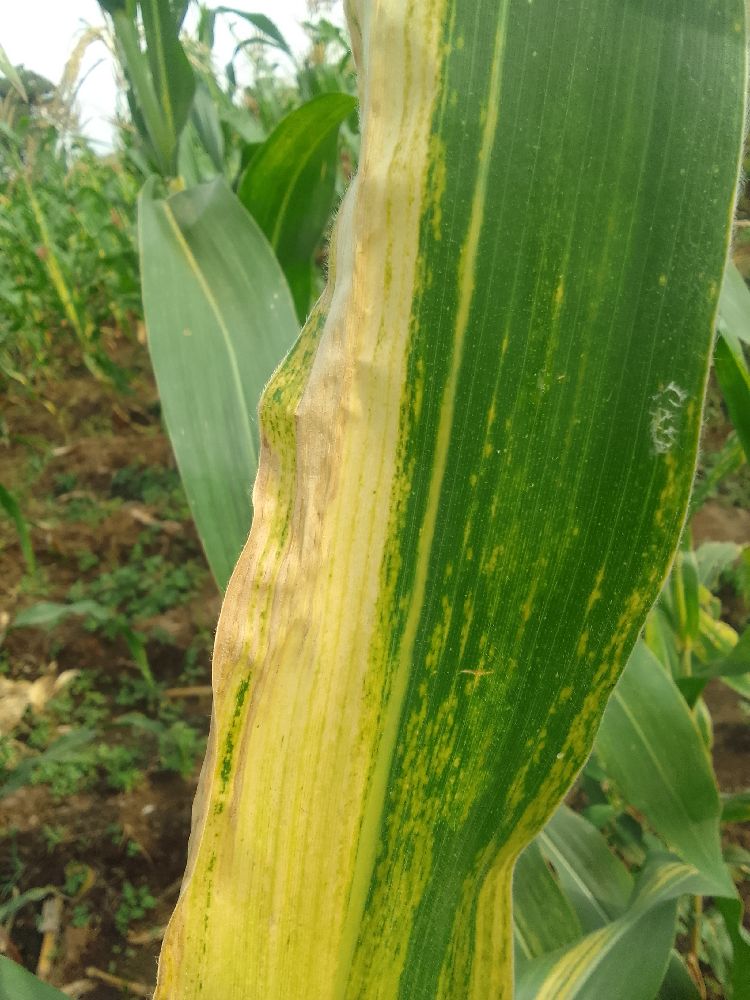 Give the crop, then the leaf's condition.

maize, maize lethal necrosis
